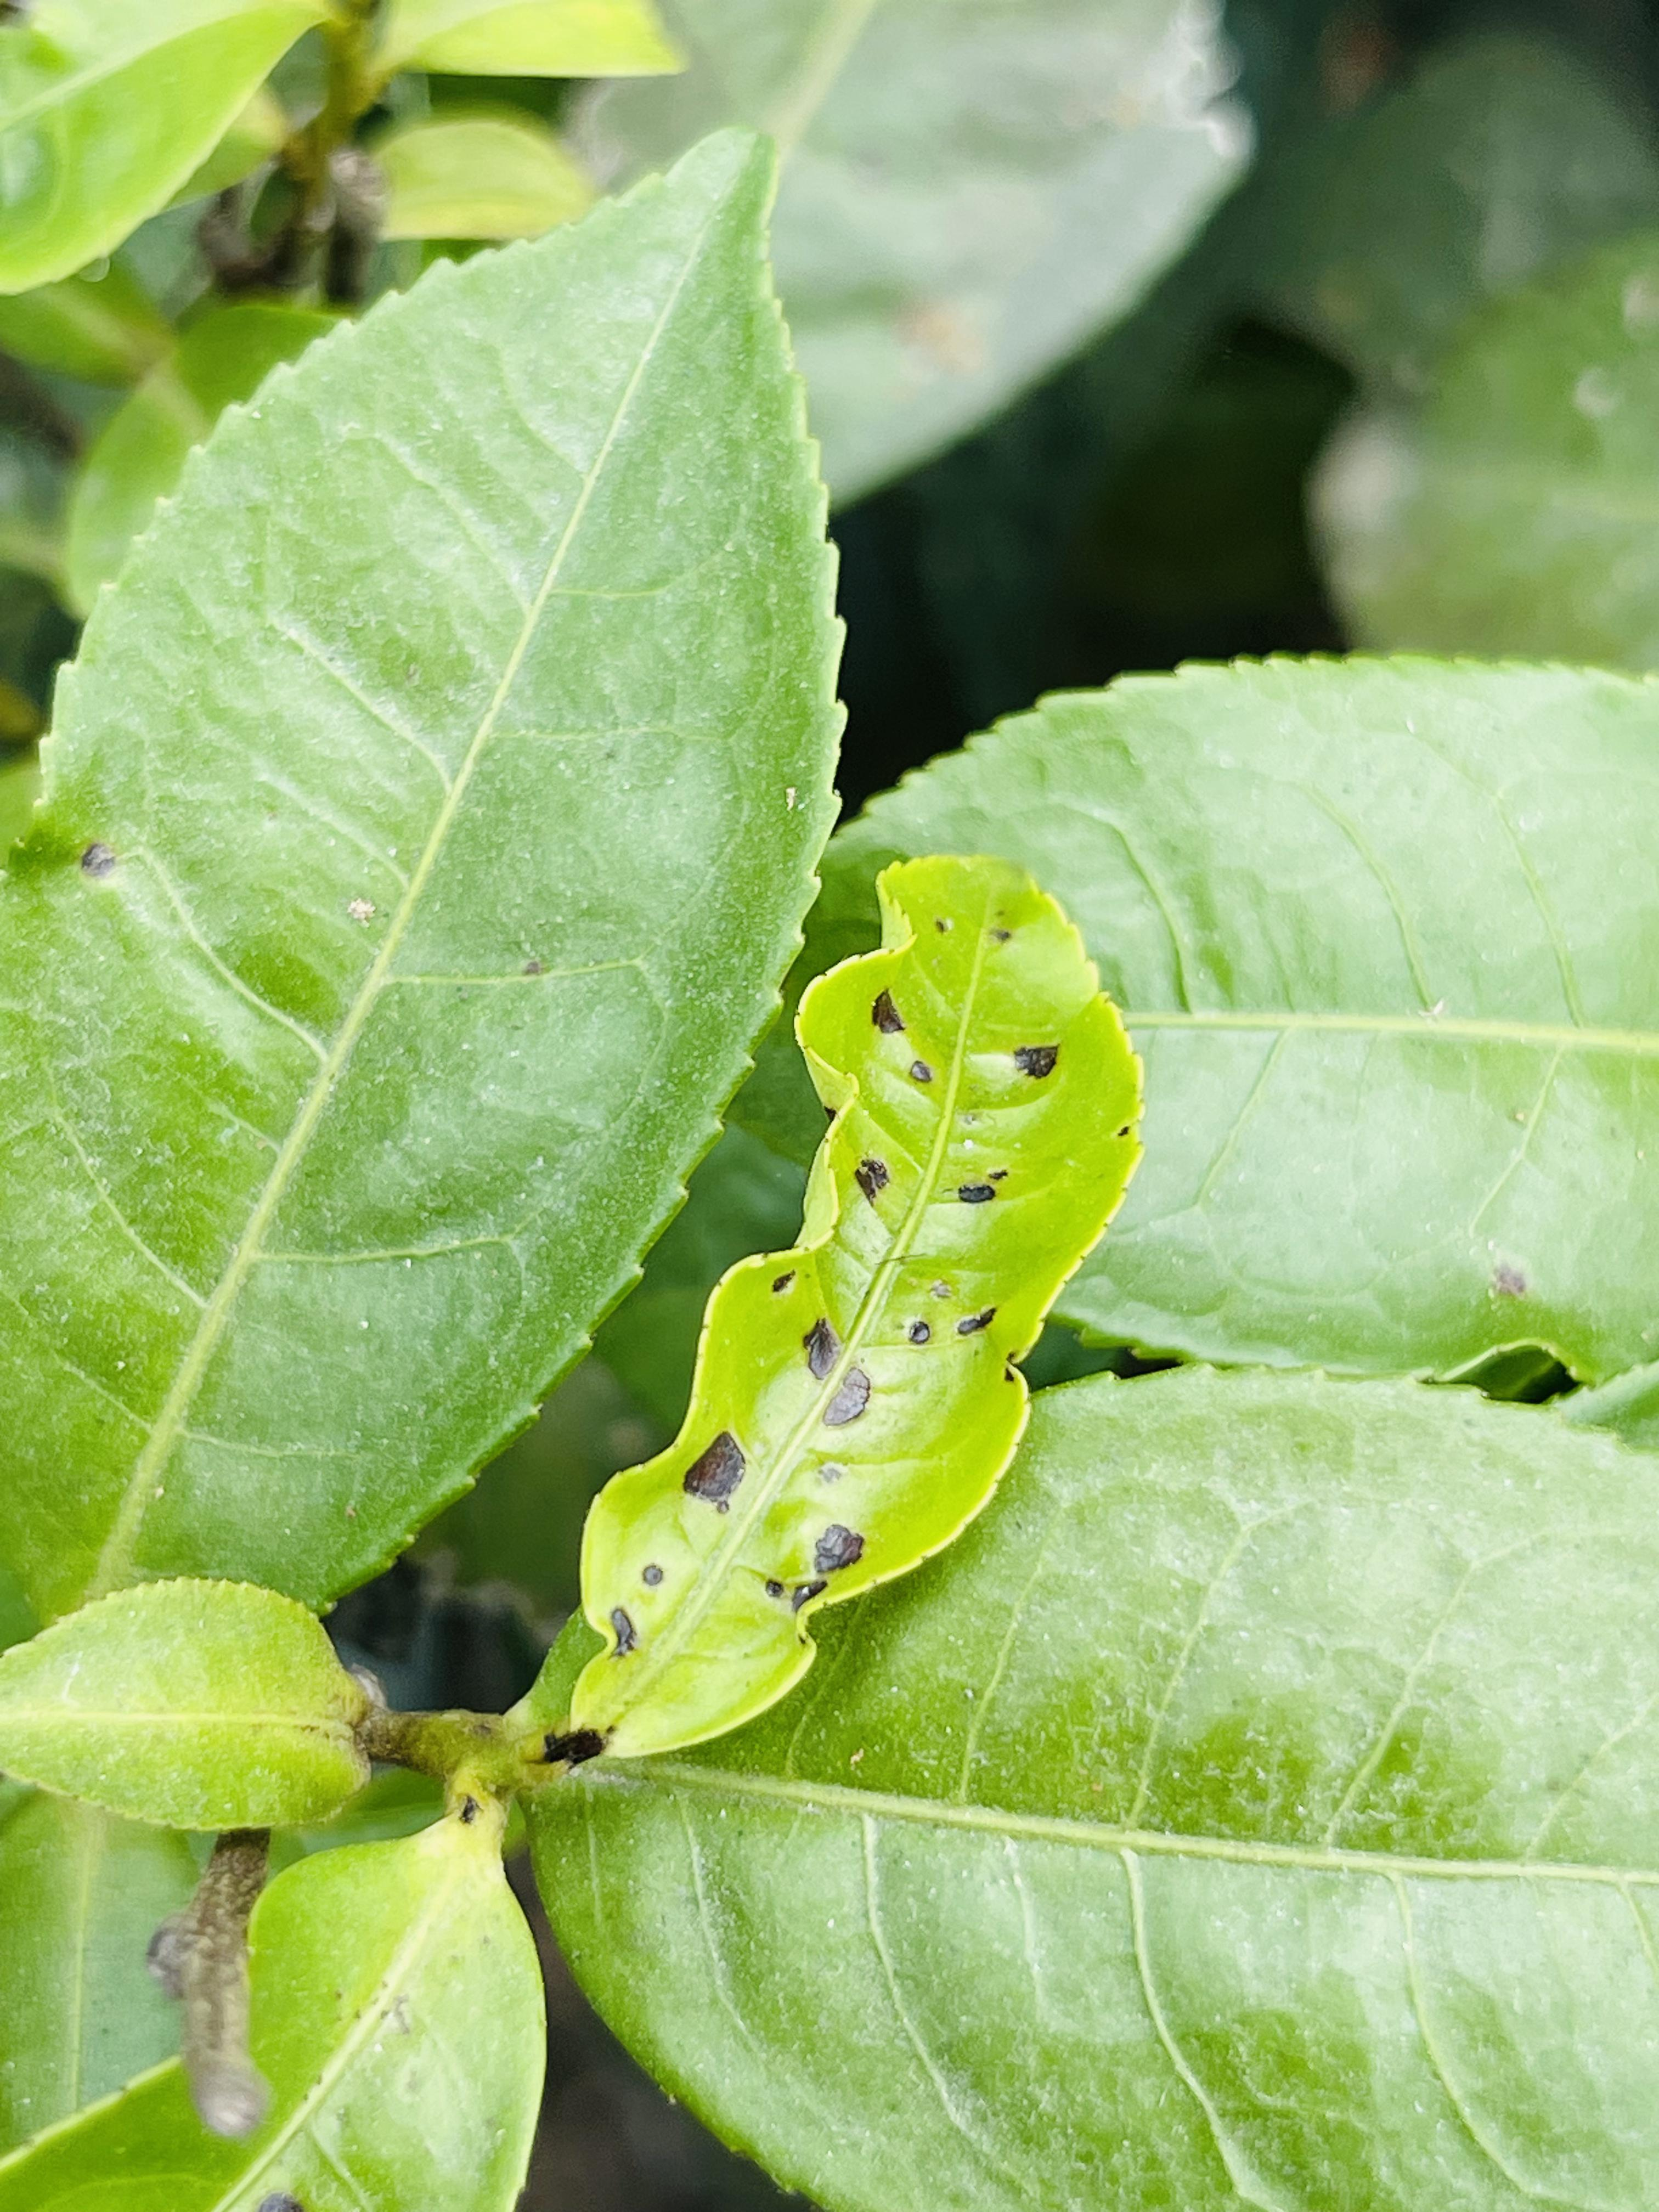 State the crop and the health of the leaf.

tea, helopeltis
